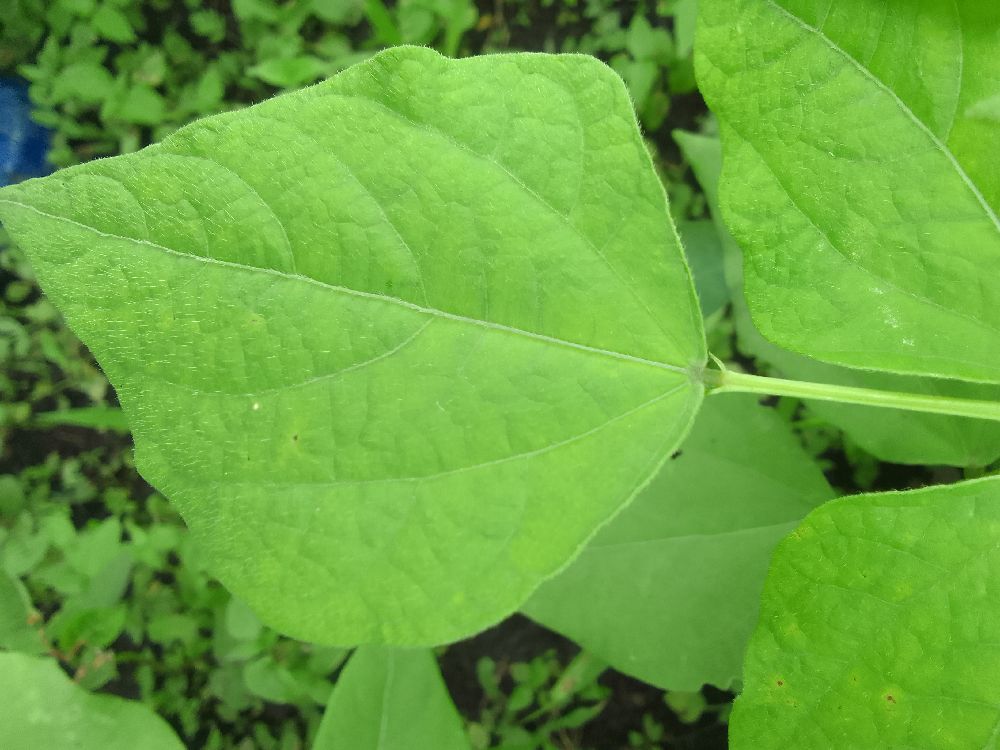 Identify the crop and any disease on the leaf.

common bean, healthy
